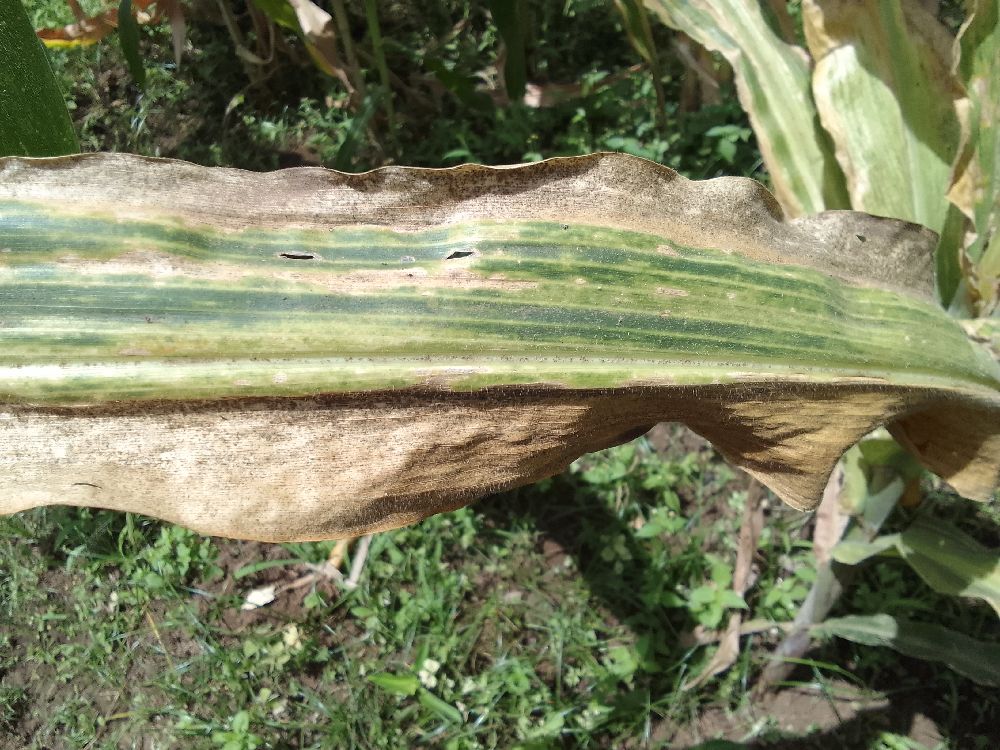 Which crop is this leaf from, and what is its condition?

maize, maize lethal necrosis
